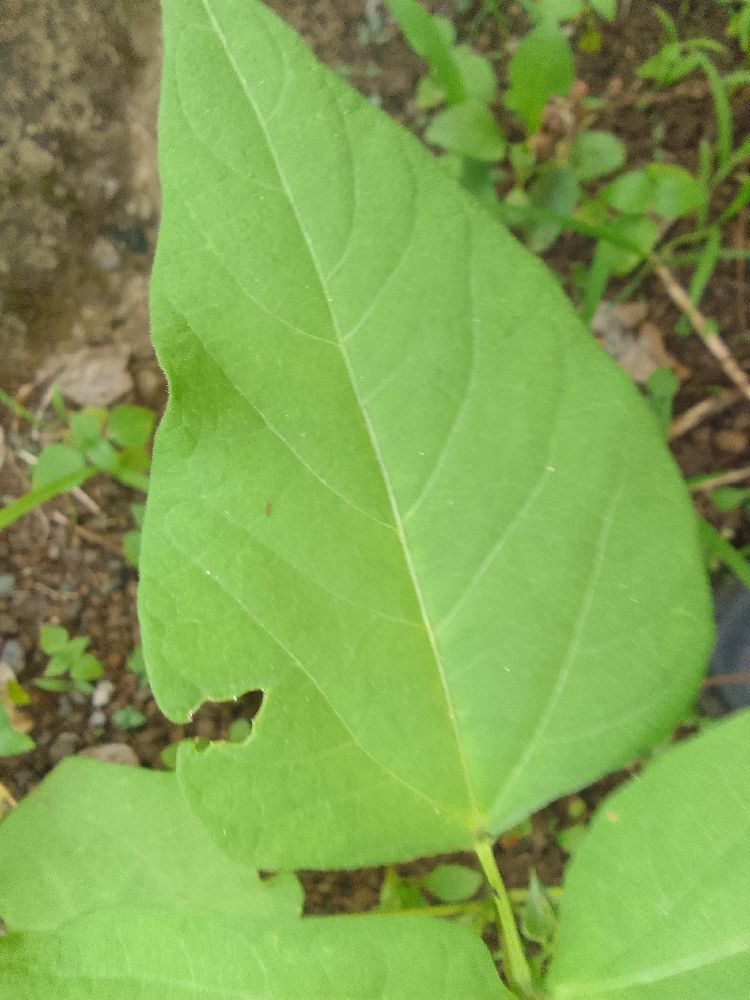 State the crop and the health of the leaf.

common bean, healthy
